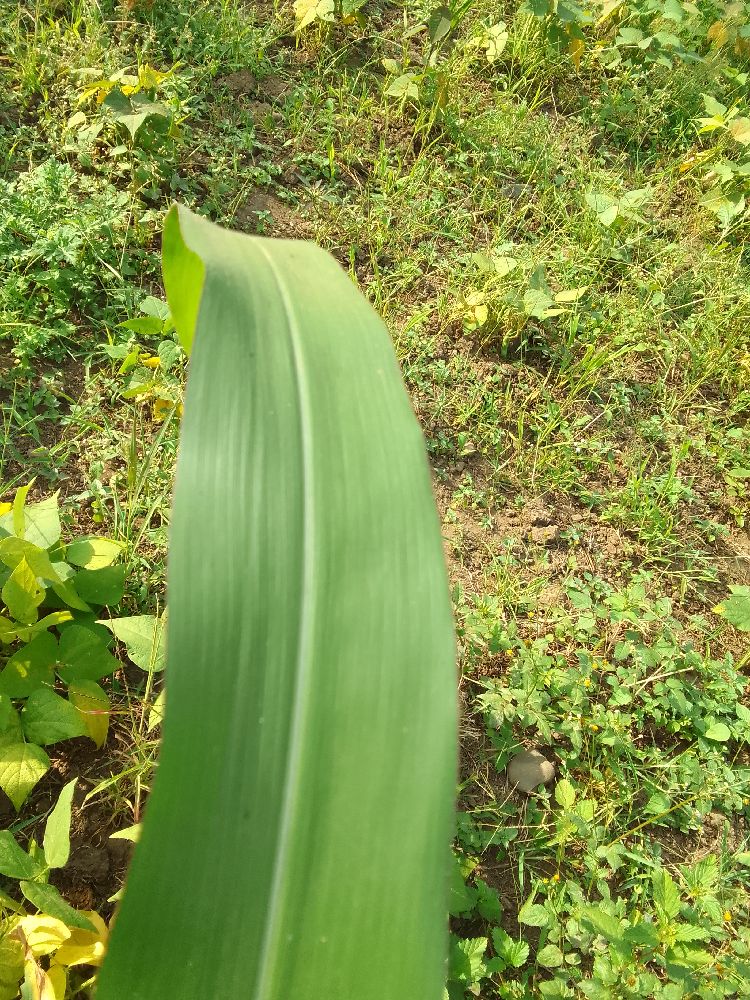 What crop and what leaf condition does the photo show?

maize, healthy
